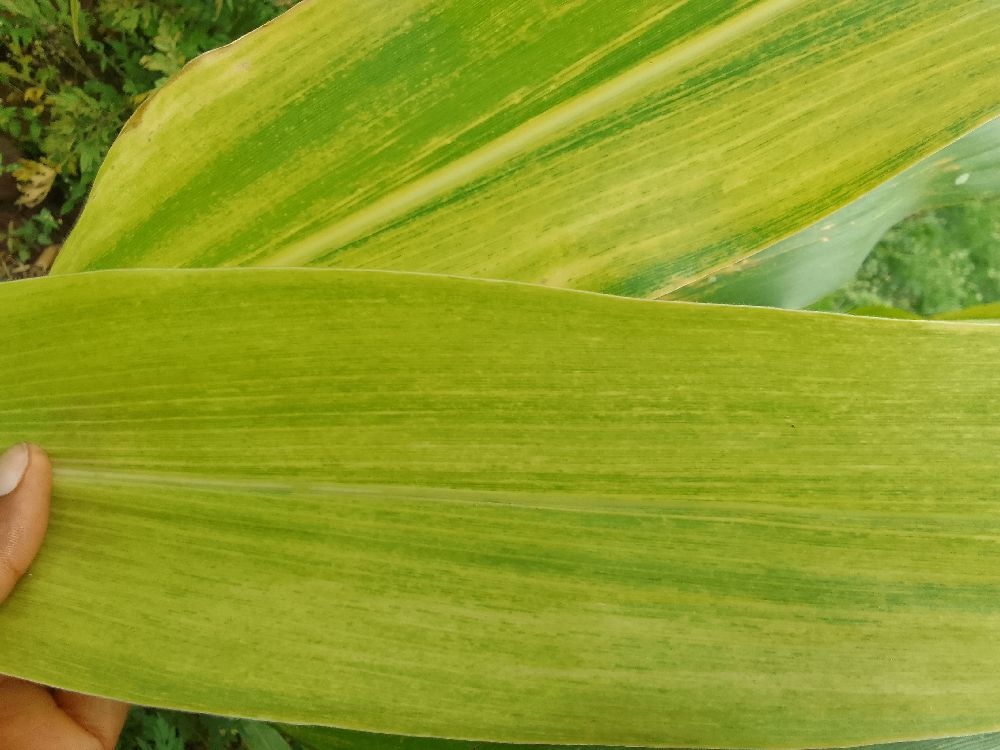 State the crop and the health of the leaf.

maize, maize lethal necrosis
